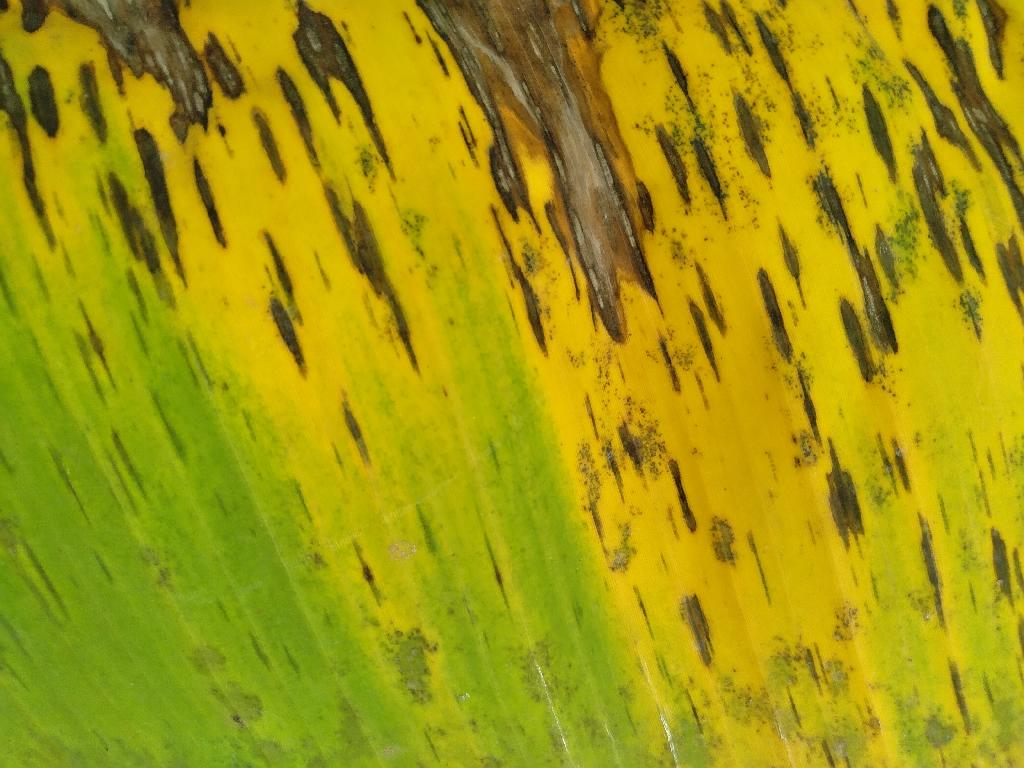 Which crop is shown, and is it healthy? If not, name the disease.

banana, black sigatoka
